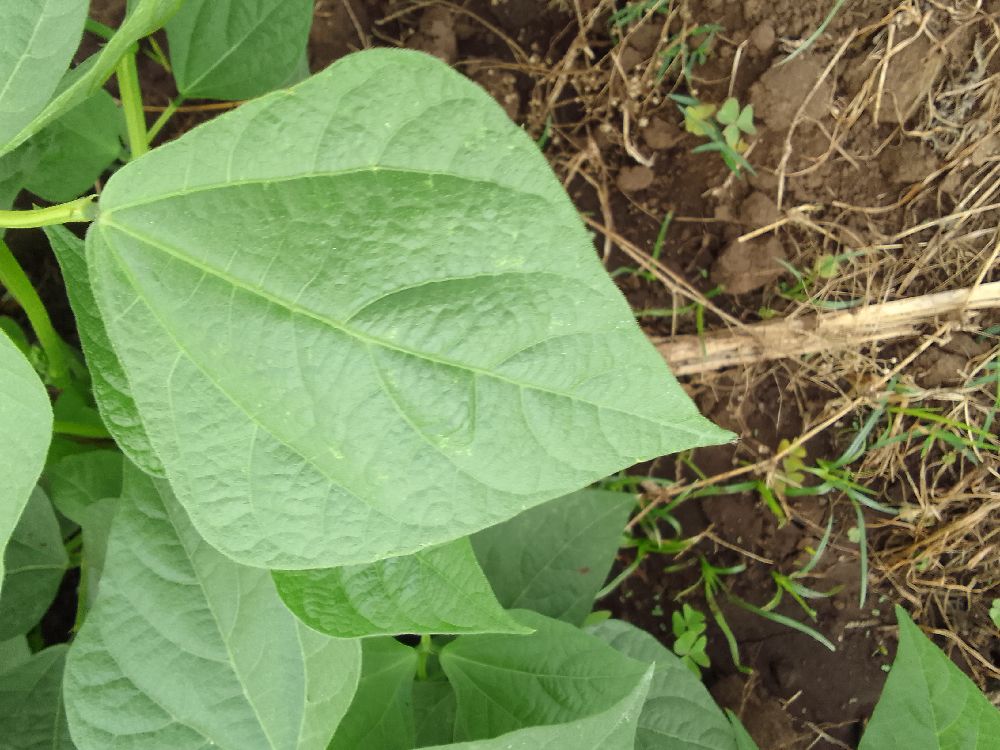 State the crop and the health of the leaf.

common bean, healthy
